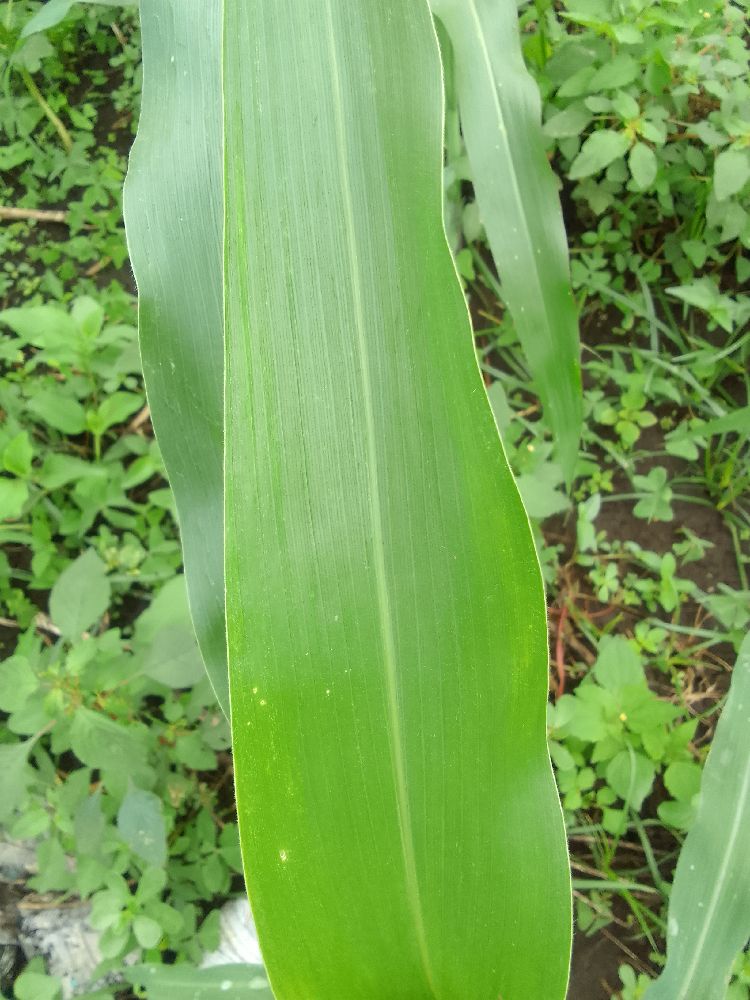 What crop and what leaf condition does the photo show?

maize, healthy
